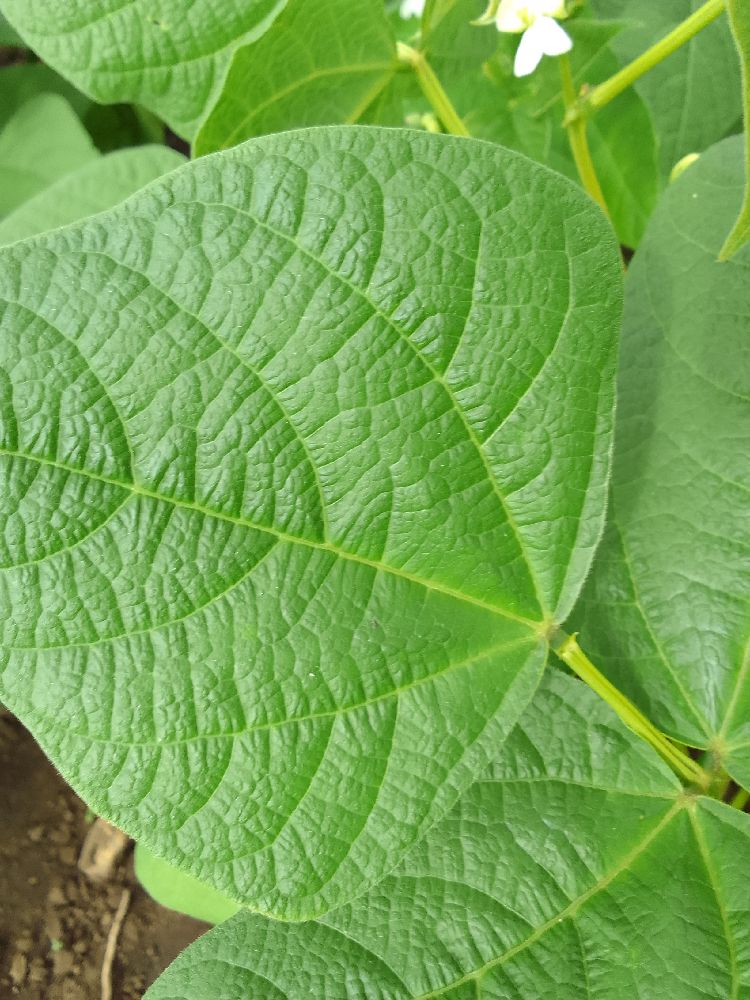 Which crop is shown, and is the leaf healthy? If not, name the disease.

common bean, healthy
